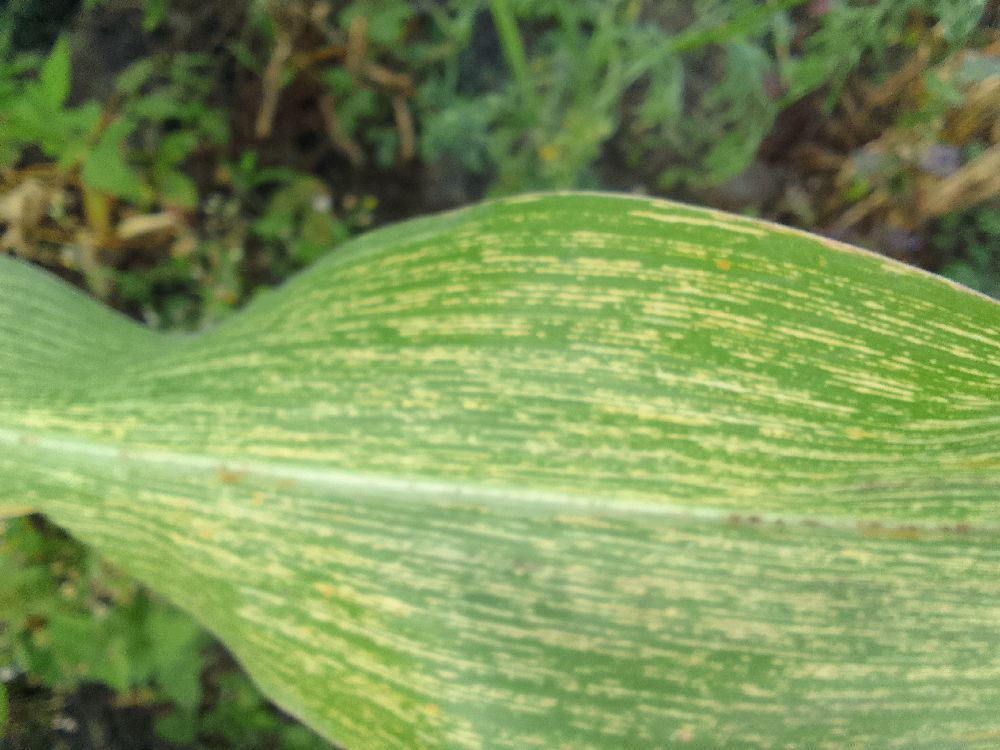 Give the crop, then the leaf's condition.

maize, maize streak virus
